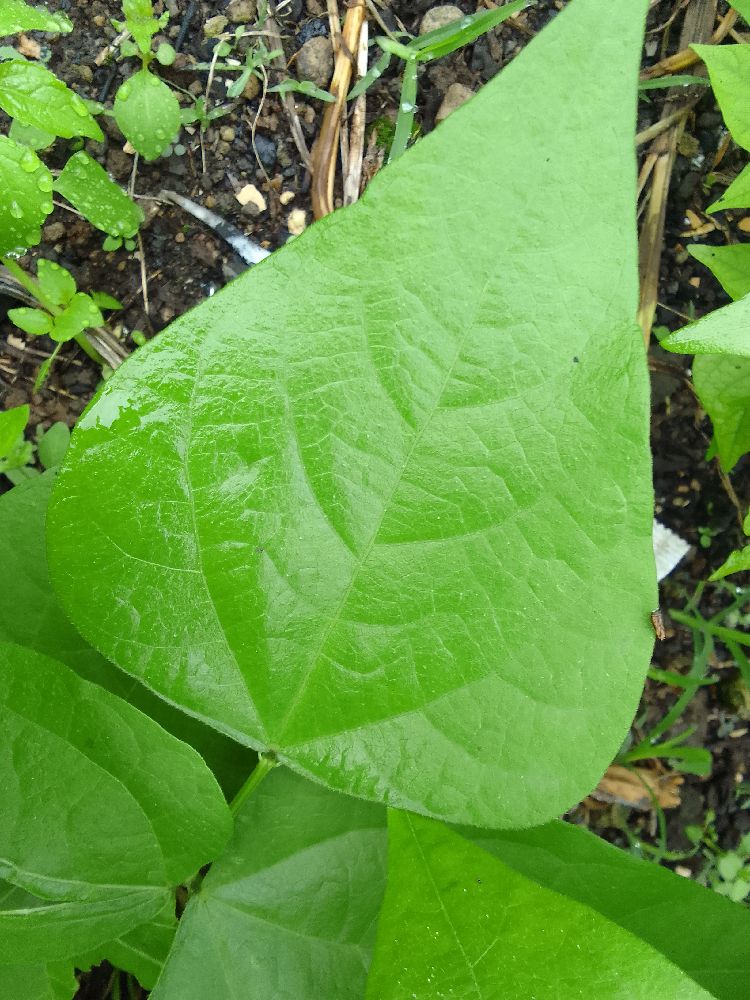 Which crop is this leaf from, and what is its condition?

common bean, healthy
